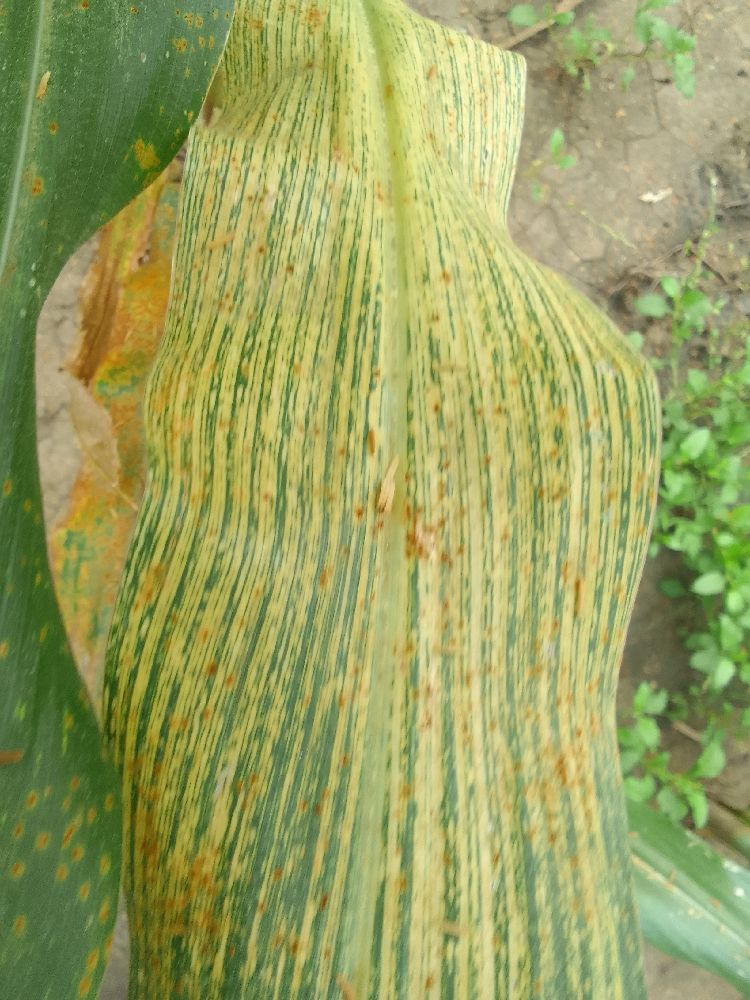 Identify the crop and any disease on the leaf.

maize, maize streak virus
